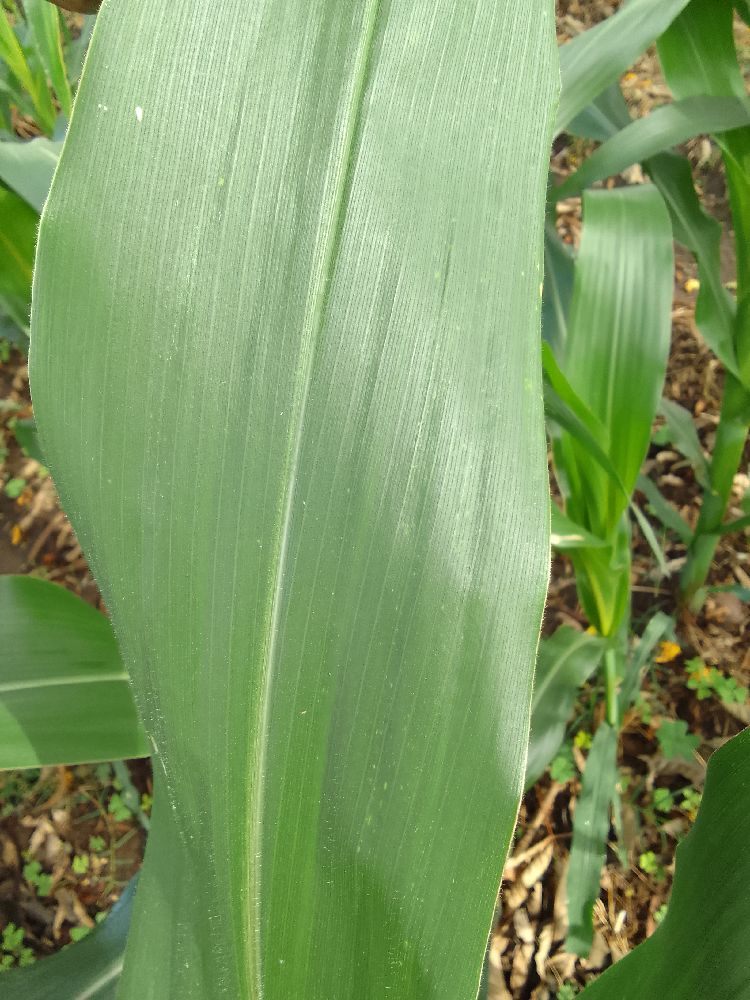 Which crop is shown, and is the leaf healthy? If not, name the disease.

maize, healthy
